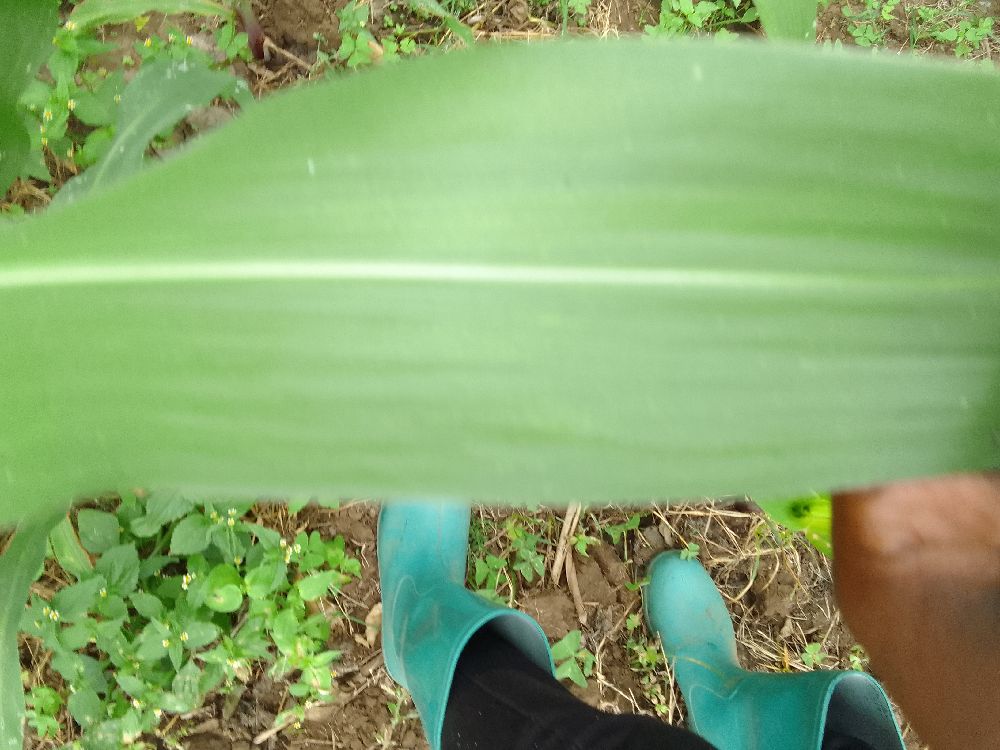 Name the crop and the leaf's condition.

maize, healthy
